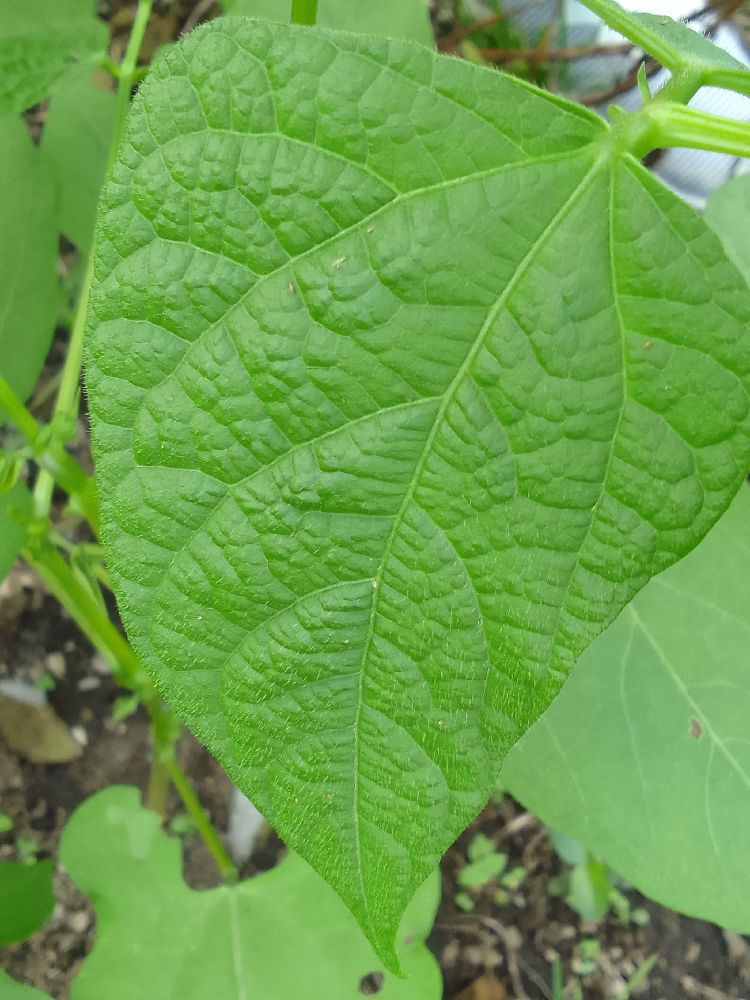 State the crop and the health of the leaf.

common bean, healthy
